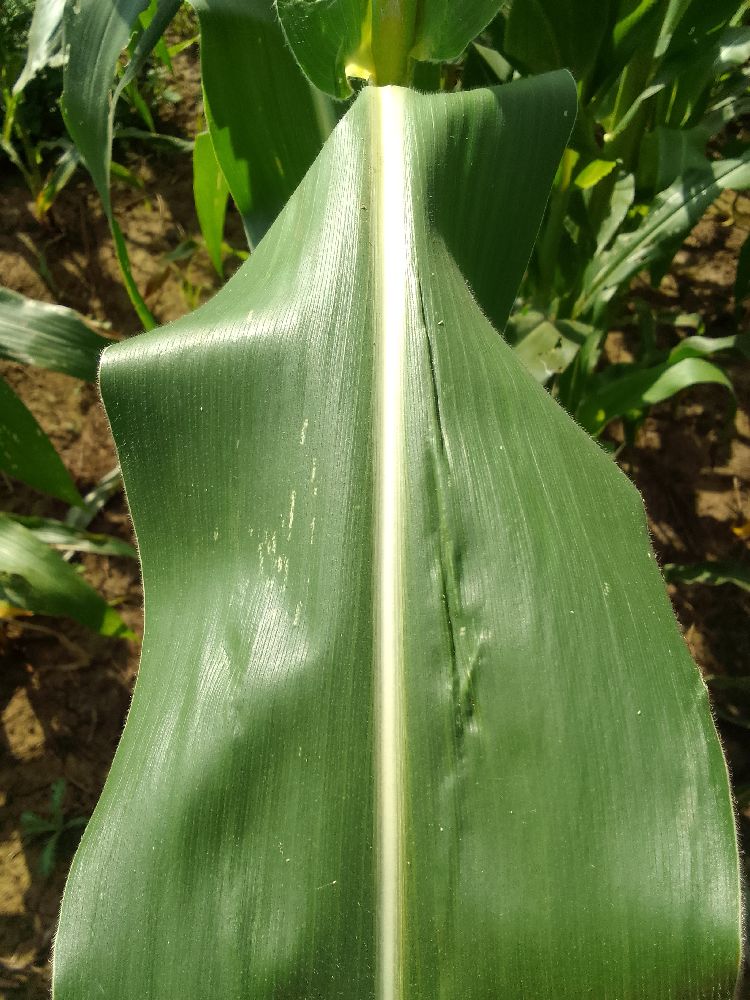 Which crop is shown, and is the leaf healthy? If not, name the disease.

maize, healthy
